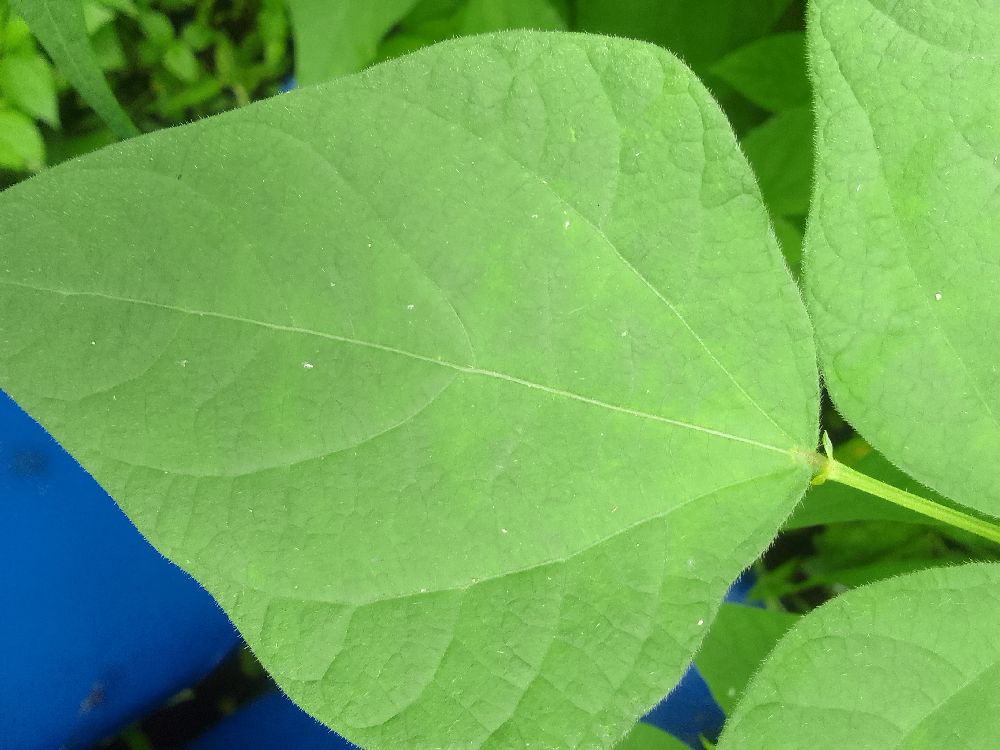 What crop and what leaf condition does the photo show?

common bean, healthy
